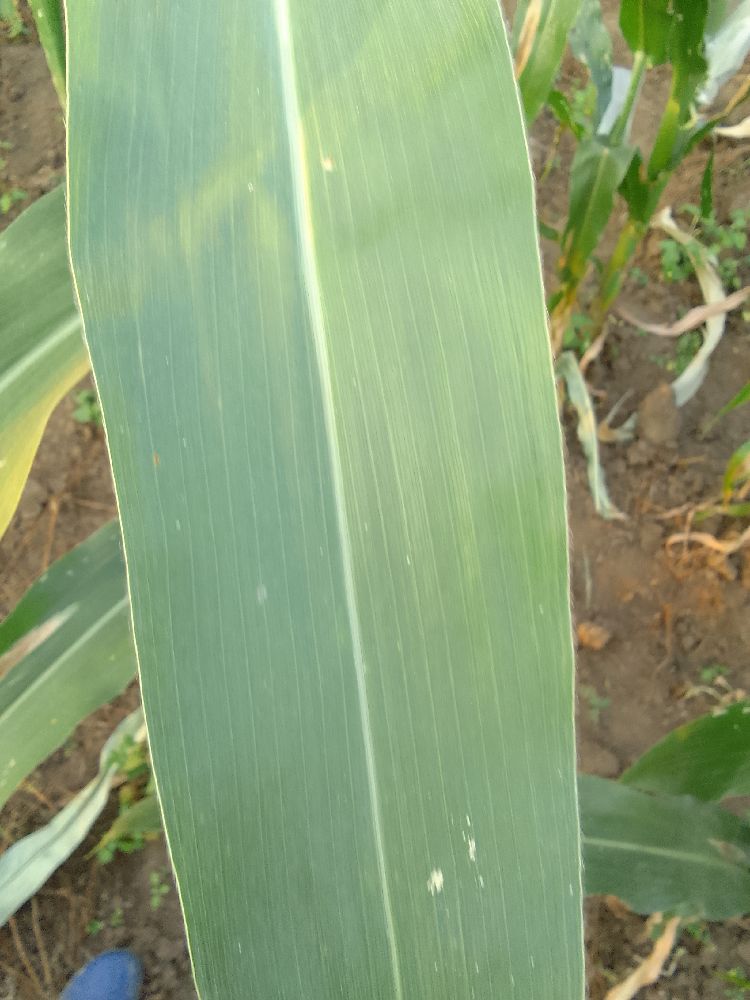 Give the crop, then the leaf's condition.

maize, healthy
